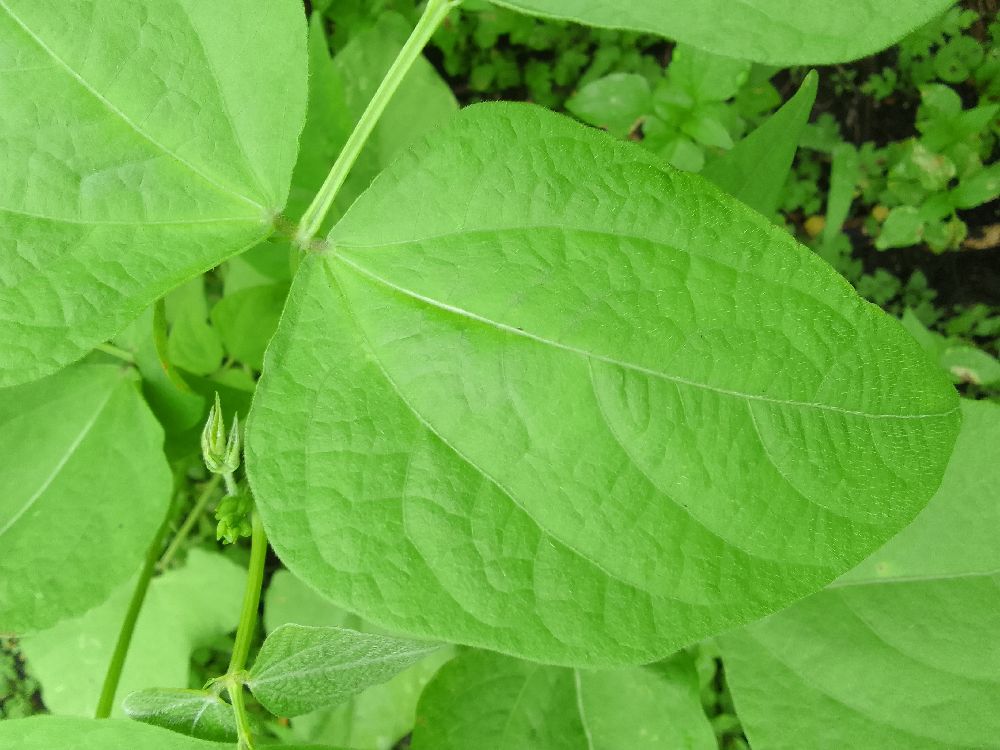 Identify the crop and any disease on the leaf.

common bean, healthy
